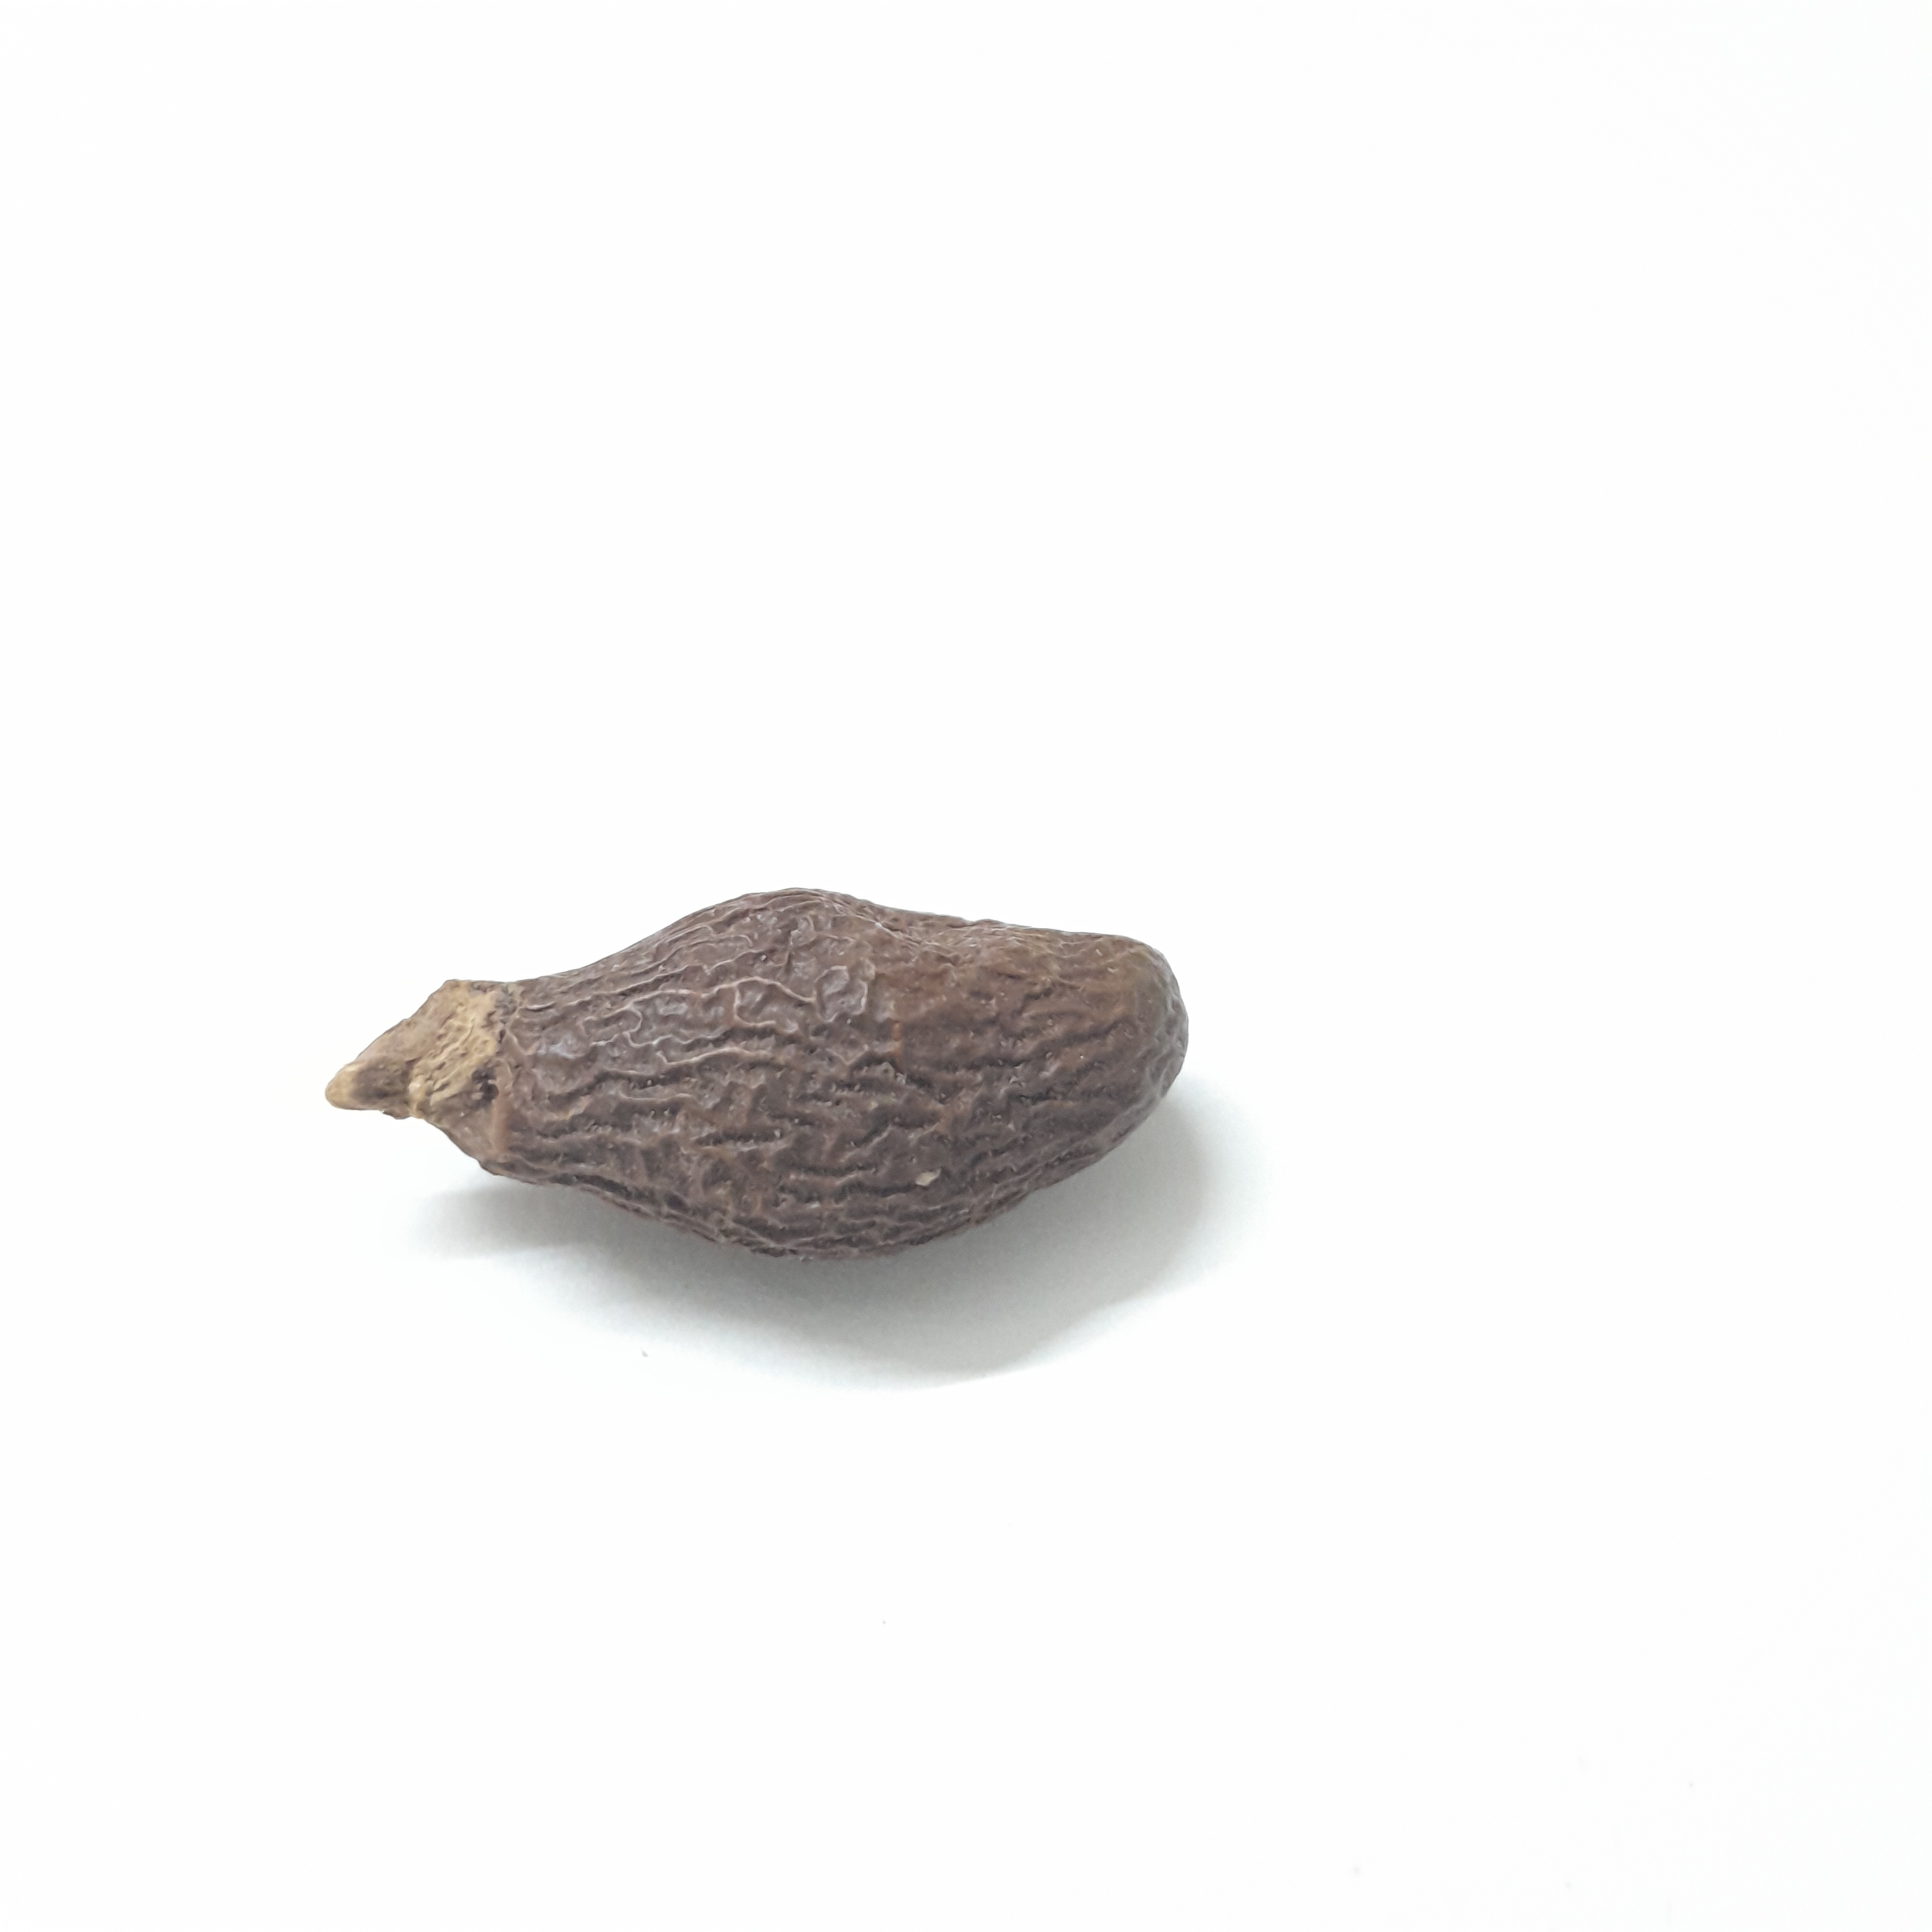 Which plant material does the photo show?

niranjanphal
